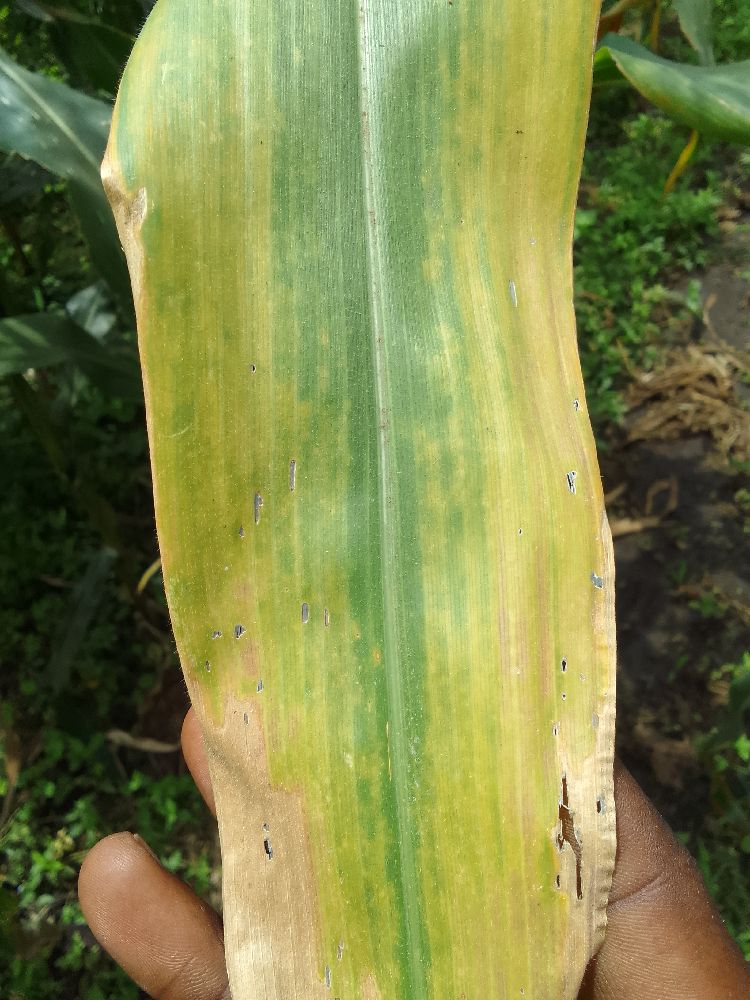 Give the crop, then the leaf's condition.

maize, maize lethal necrosis
